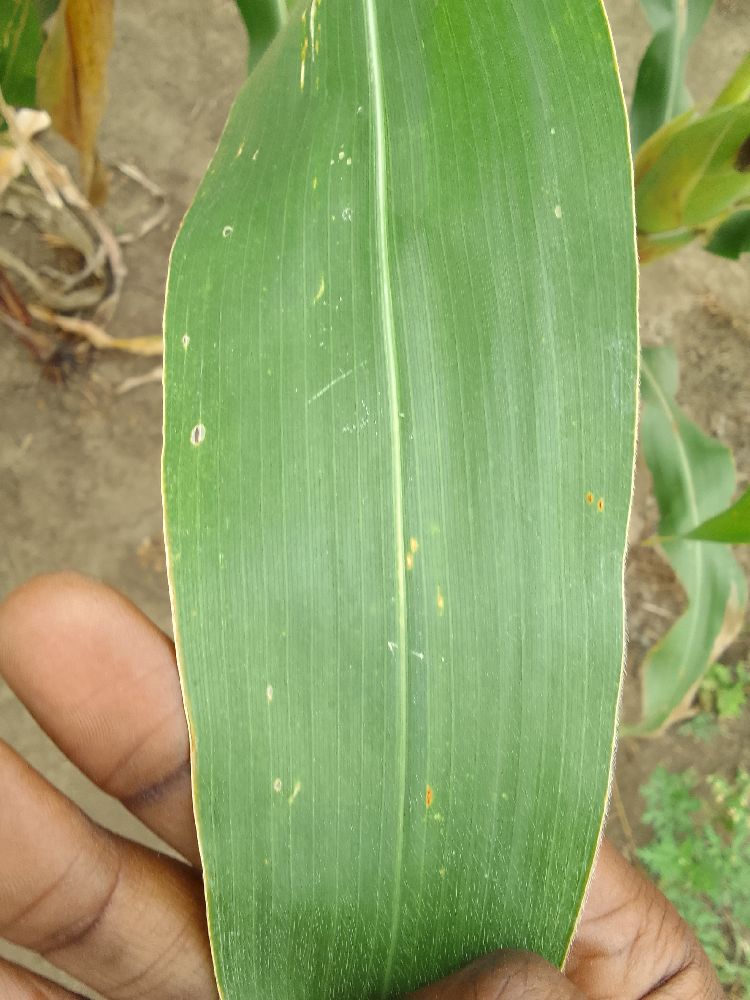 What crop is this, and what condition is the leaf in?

maize, healthy
